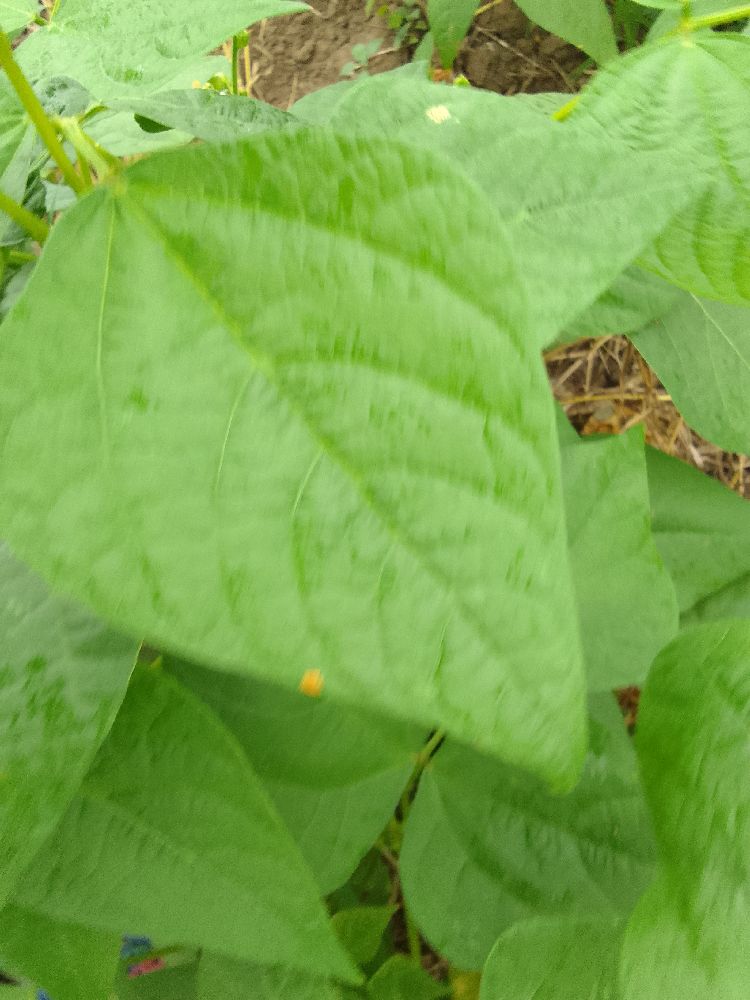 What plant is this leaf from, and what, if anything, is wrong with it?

common bean, healthy
